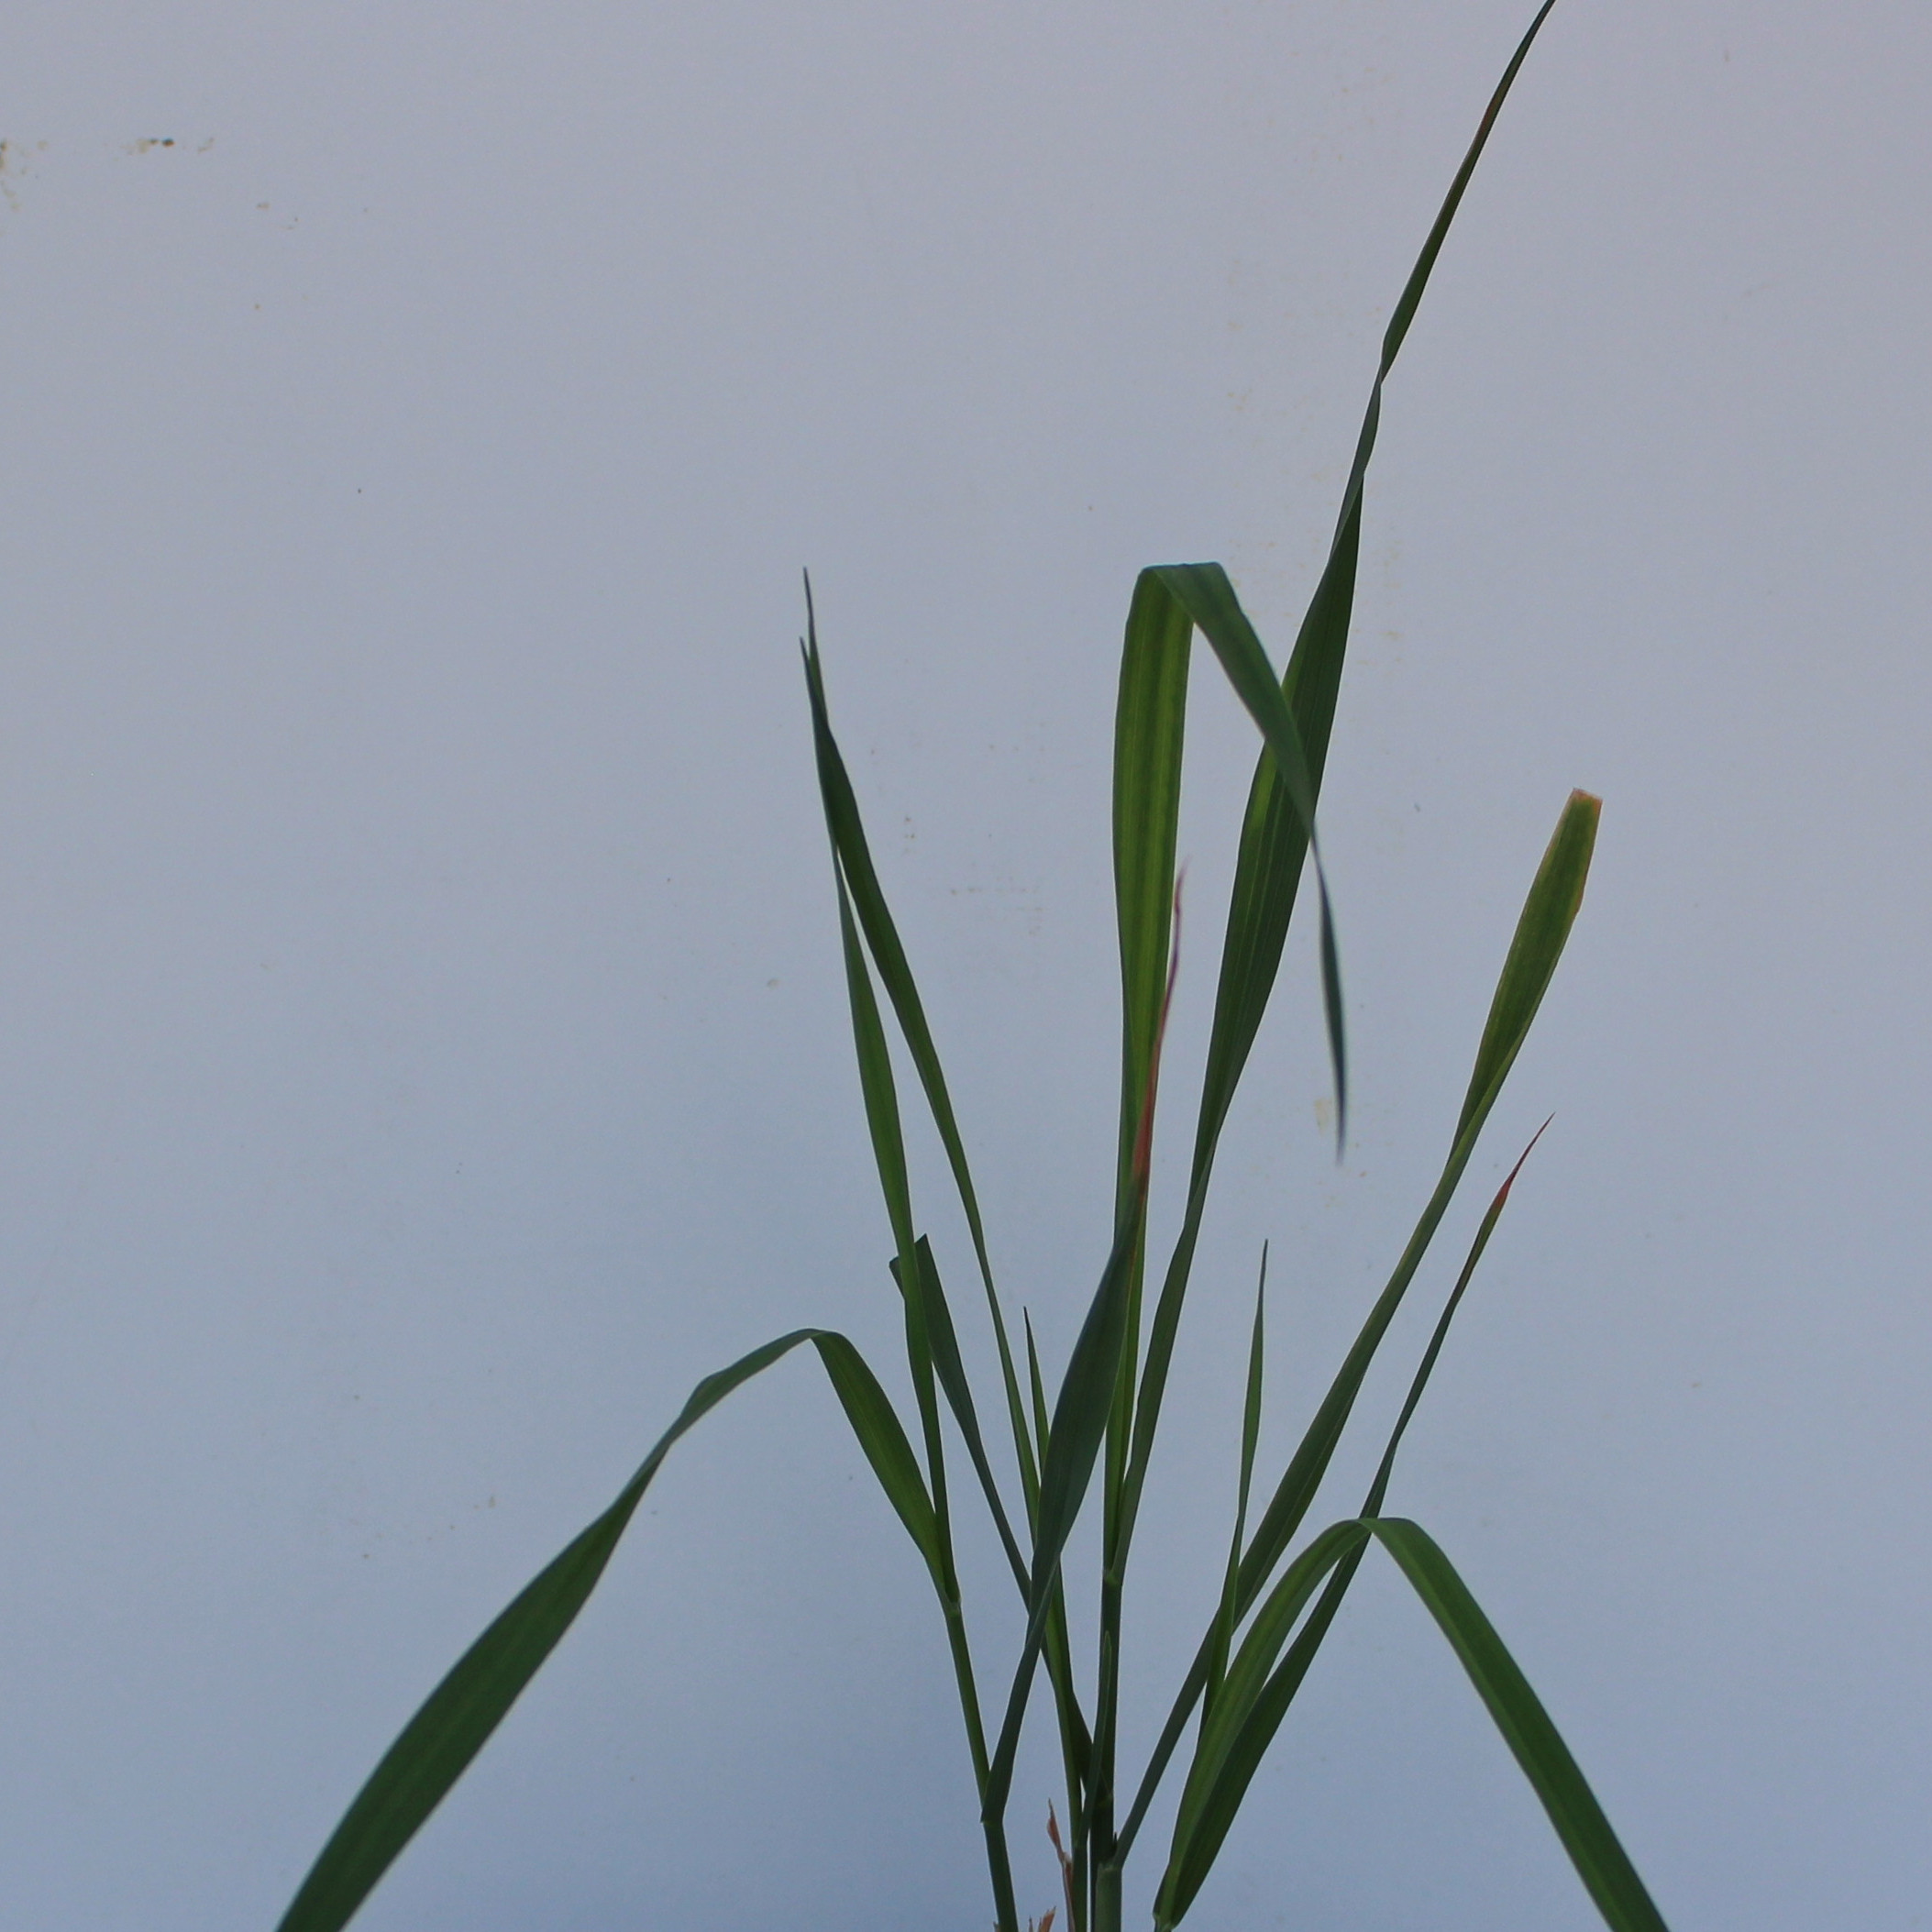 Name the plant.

Avena sterilis
